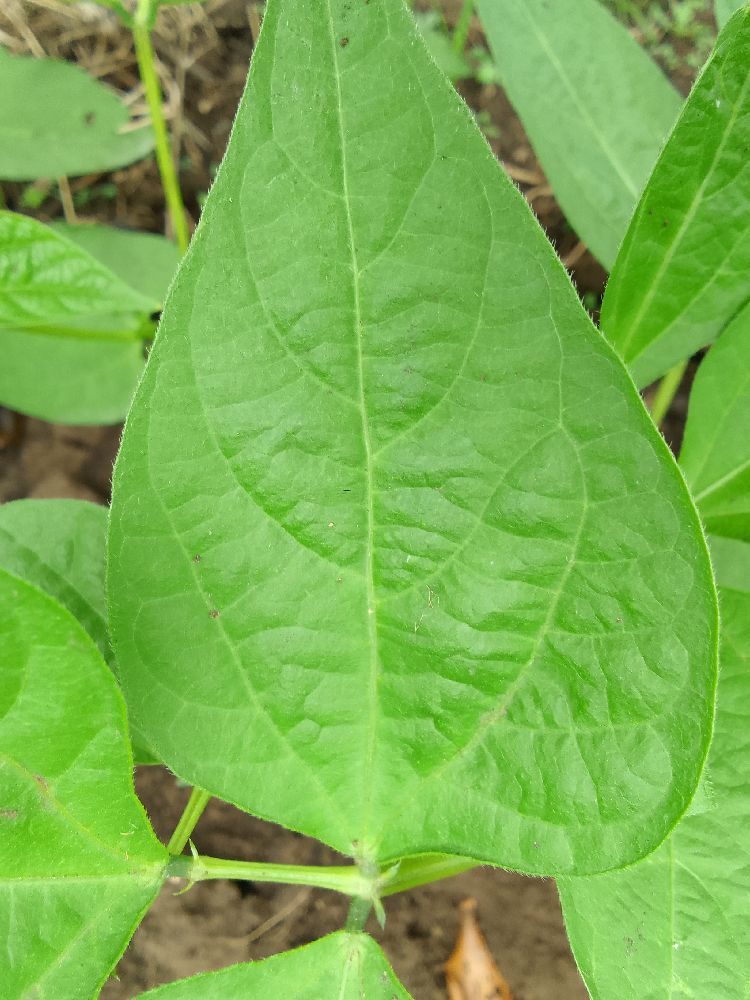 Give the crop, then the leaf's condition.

common bean, healthy
